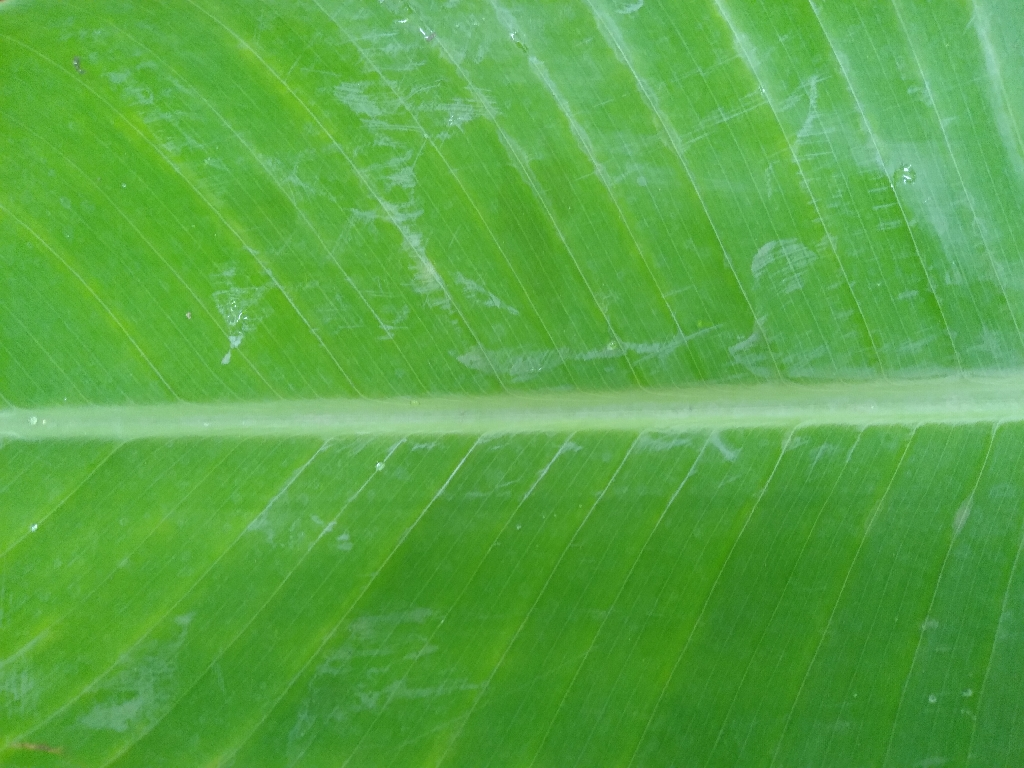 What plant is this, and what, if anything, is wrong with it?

banana, healthy
